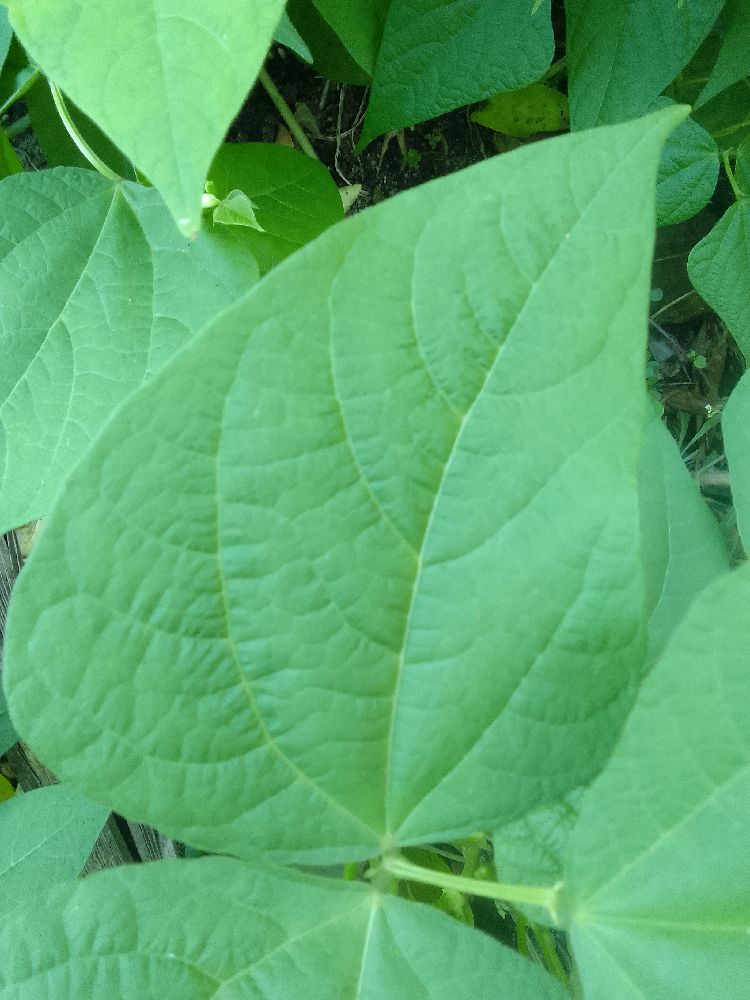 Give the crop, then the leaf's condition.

common bean, healthy
